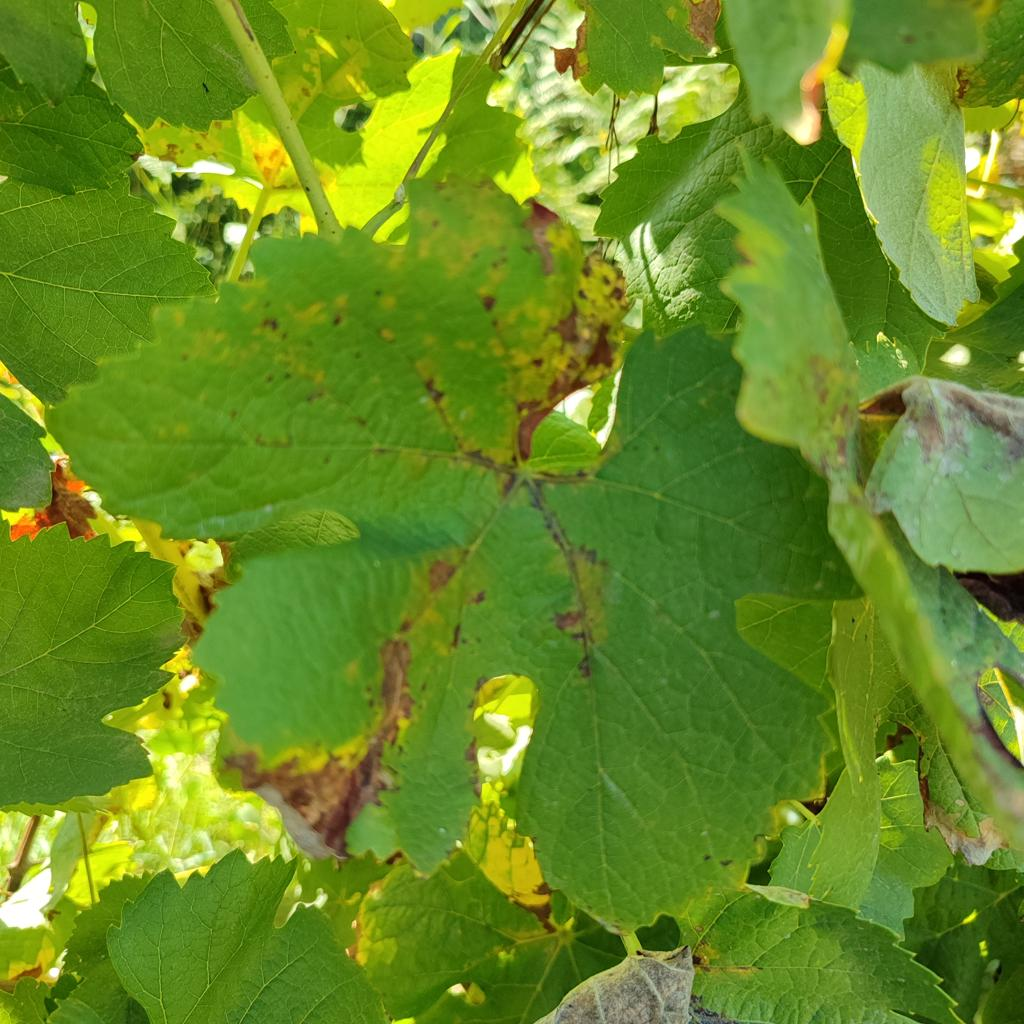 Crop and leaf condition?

grapevine, downy mildew
